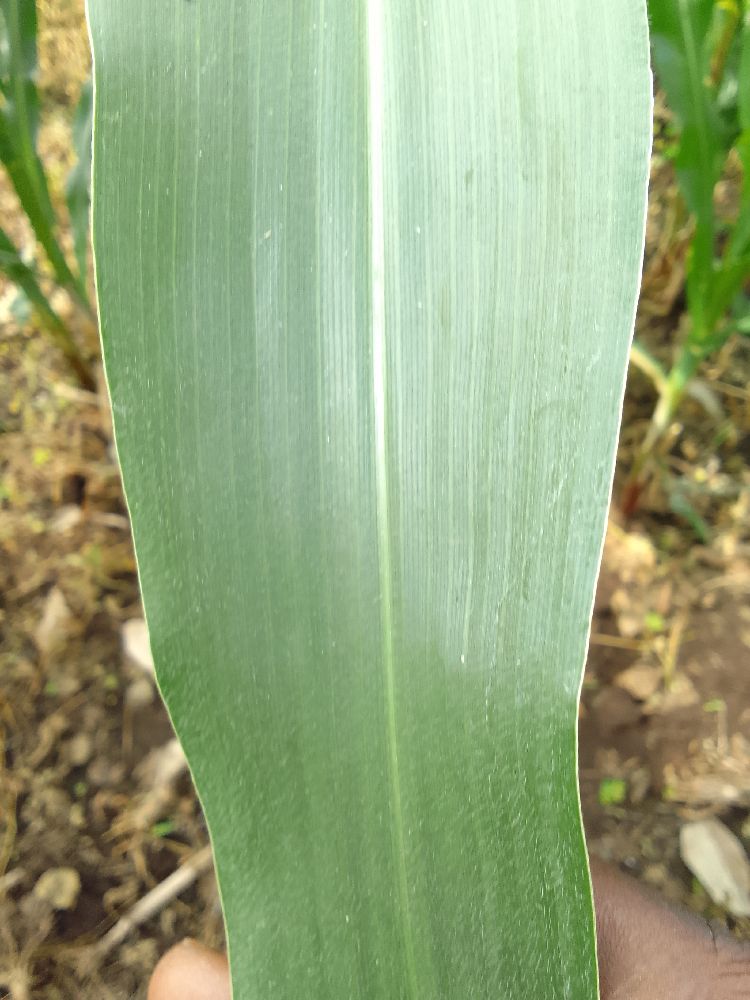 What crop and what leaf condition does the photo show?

maize, healthy
